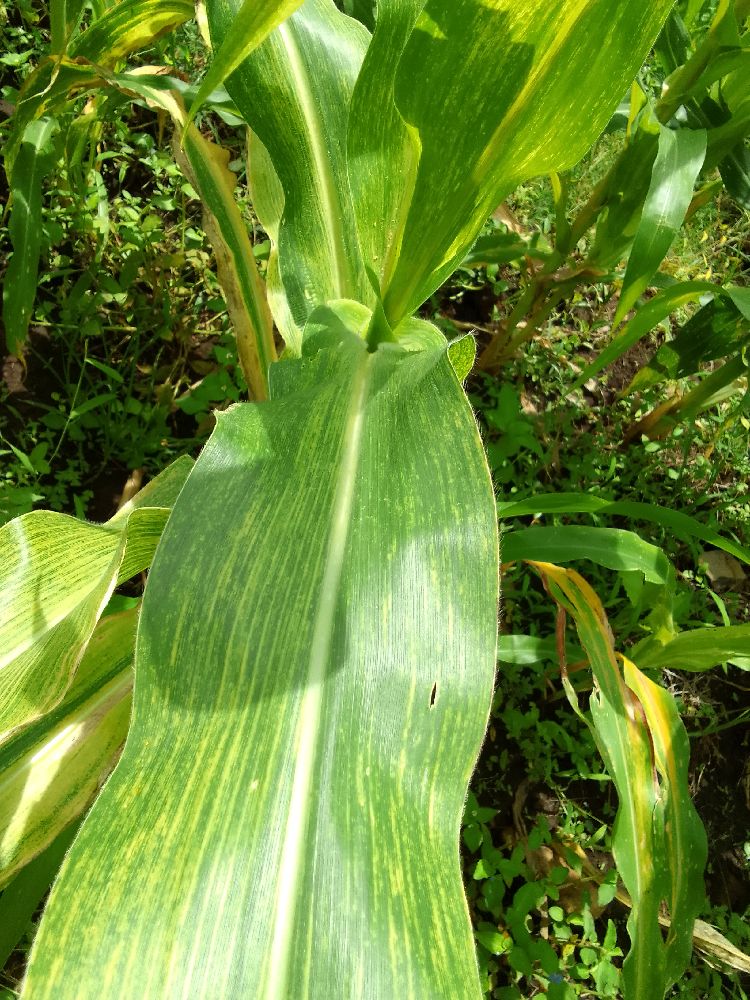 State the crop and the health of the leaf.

maize, maize lethal necrosis
